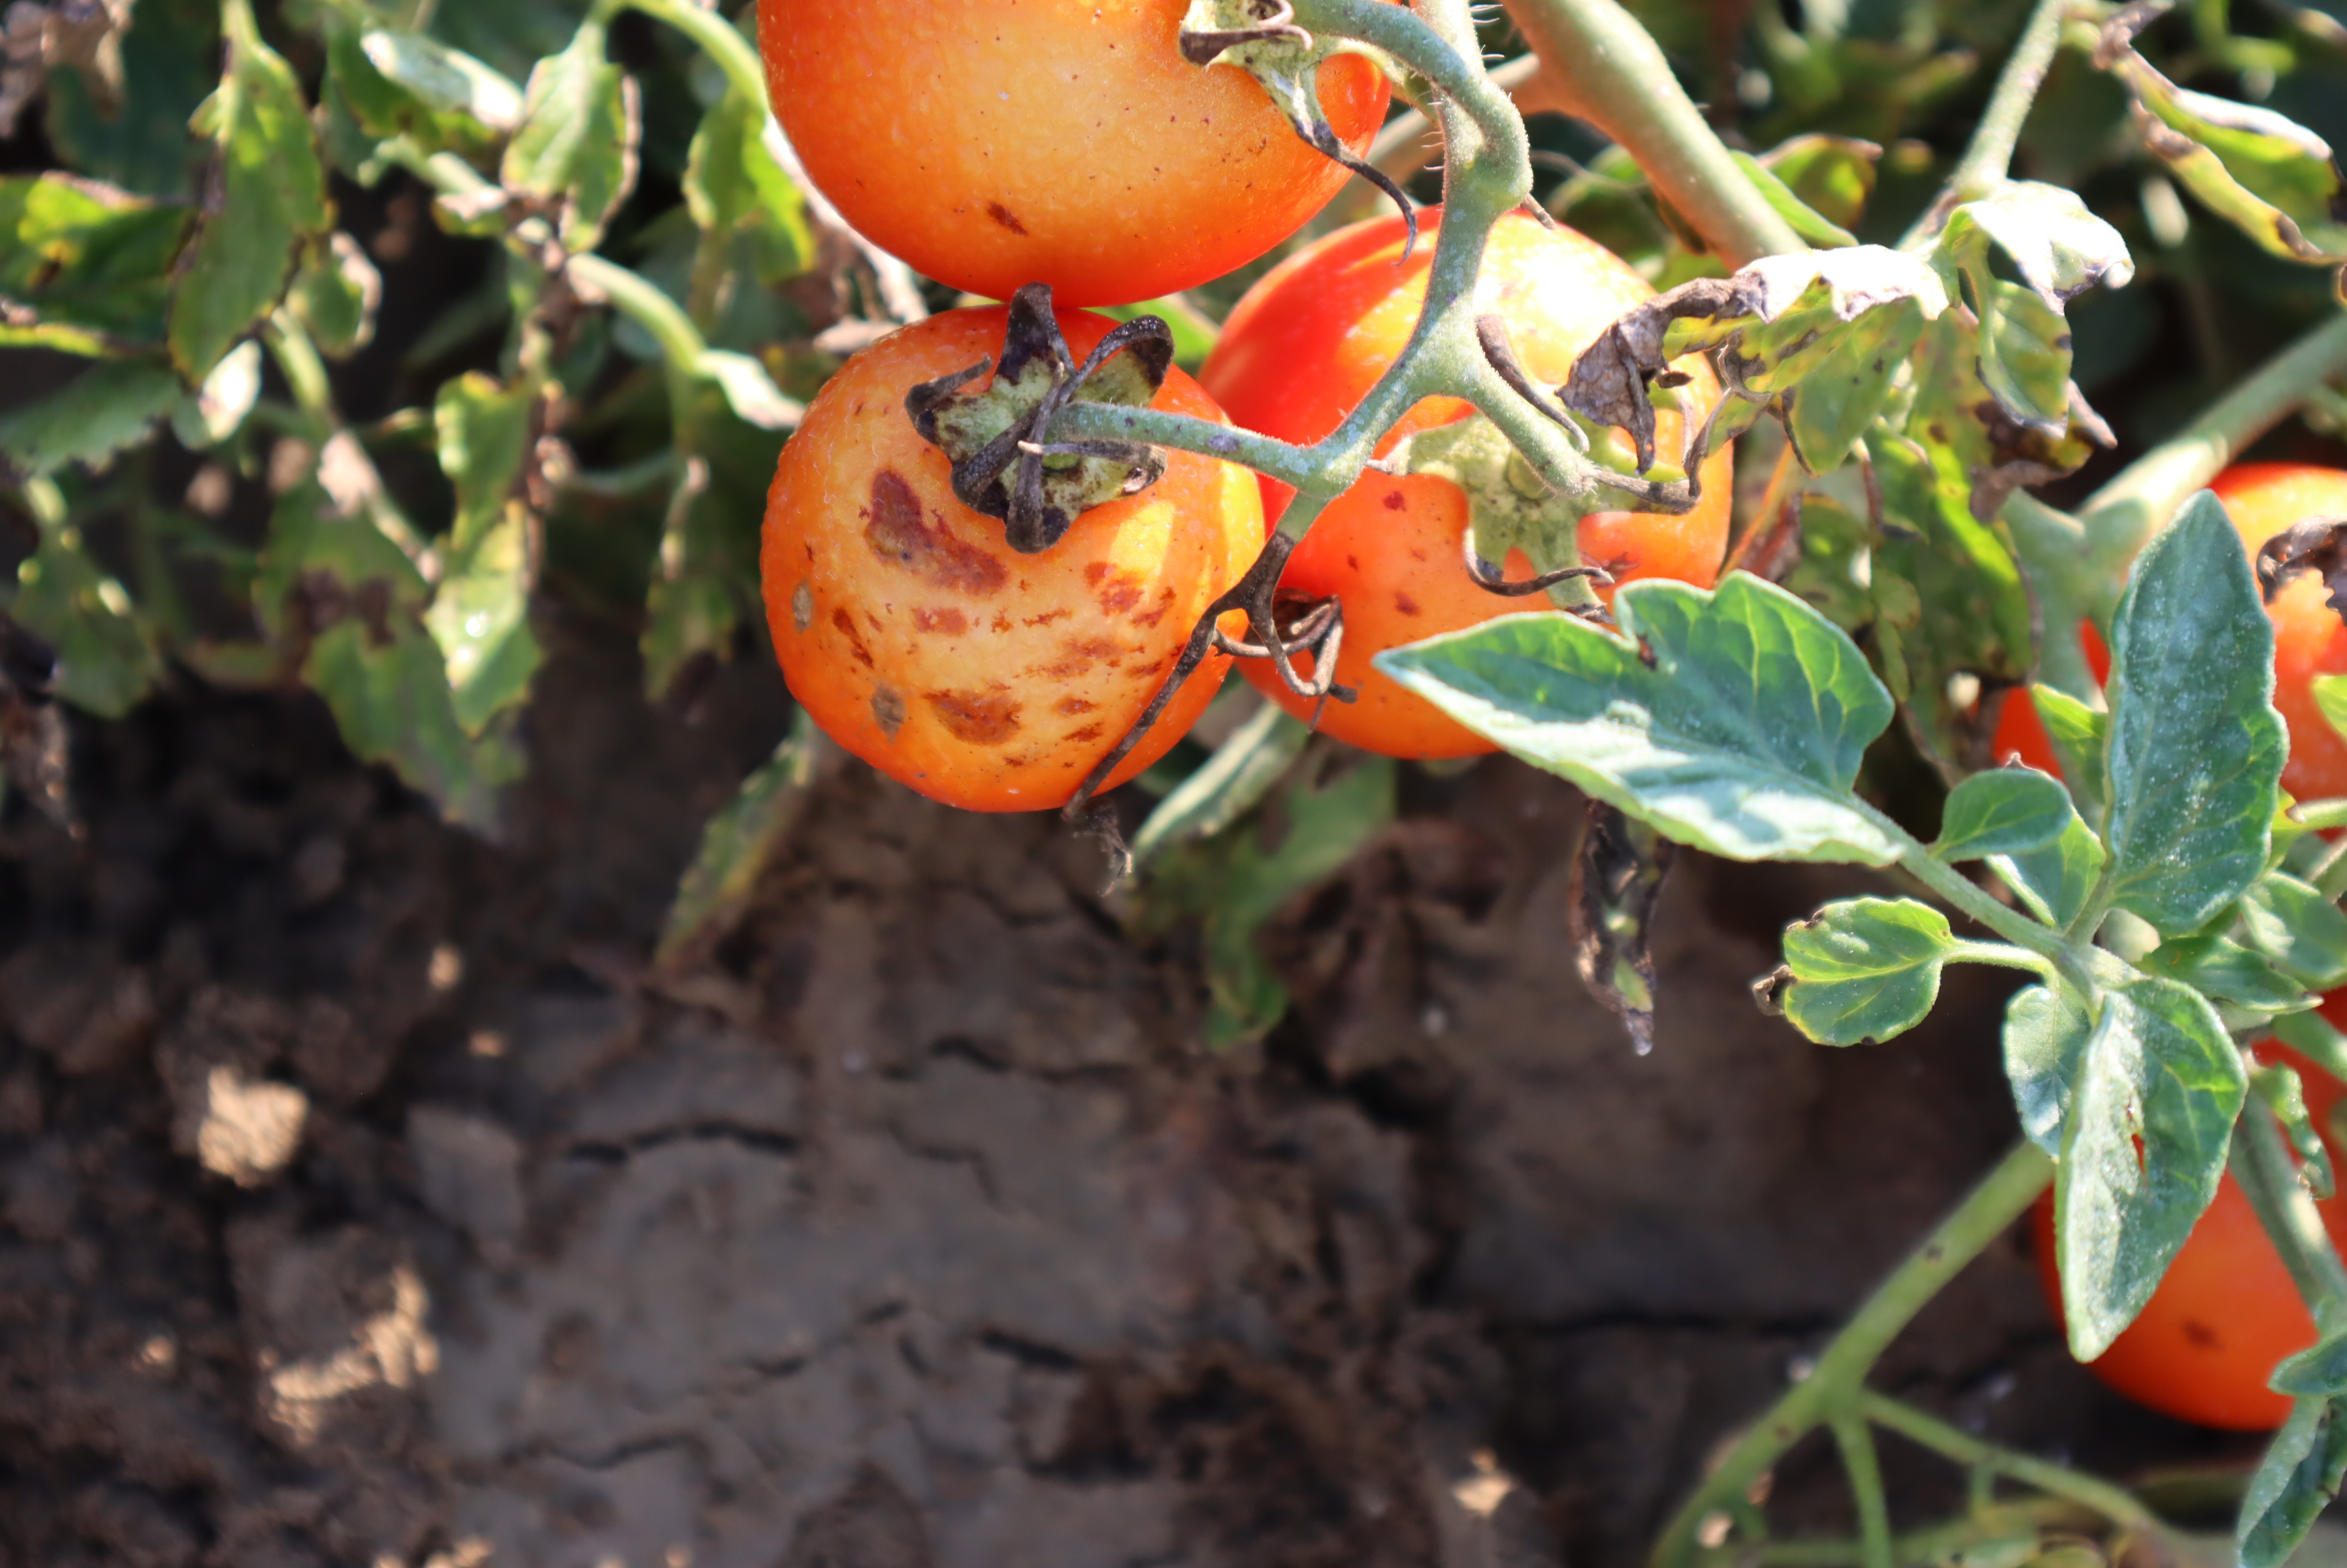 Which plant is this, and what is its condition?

tomato, bacterial spot, drought
